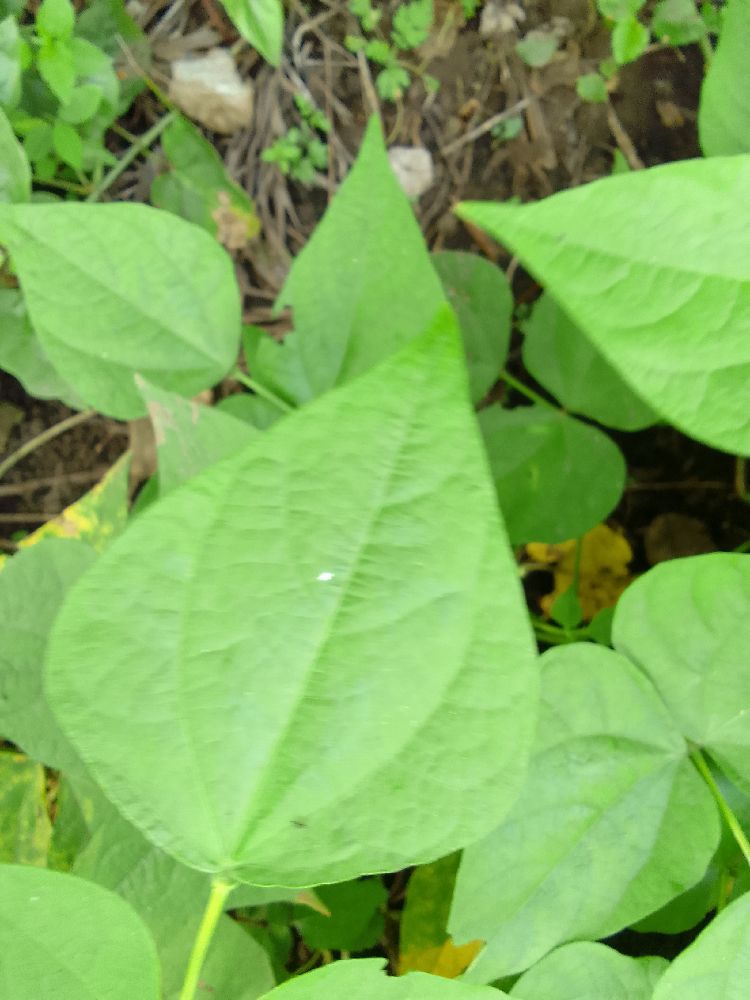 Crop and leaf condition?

common bean, healthy
